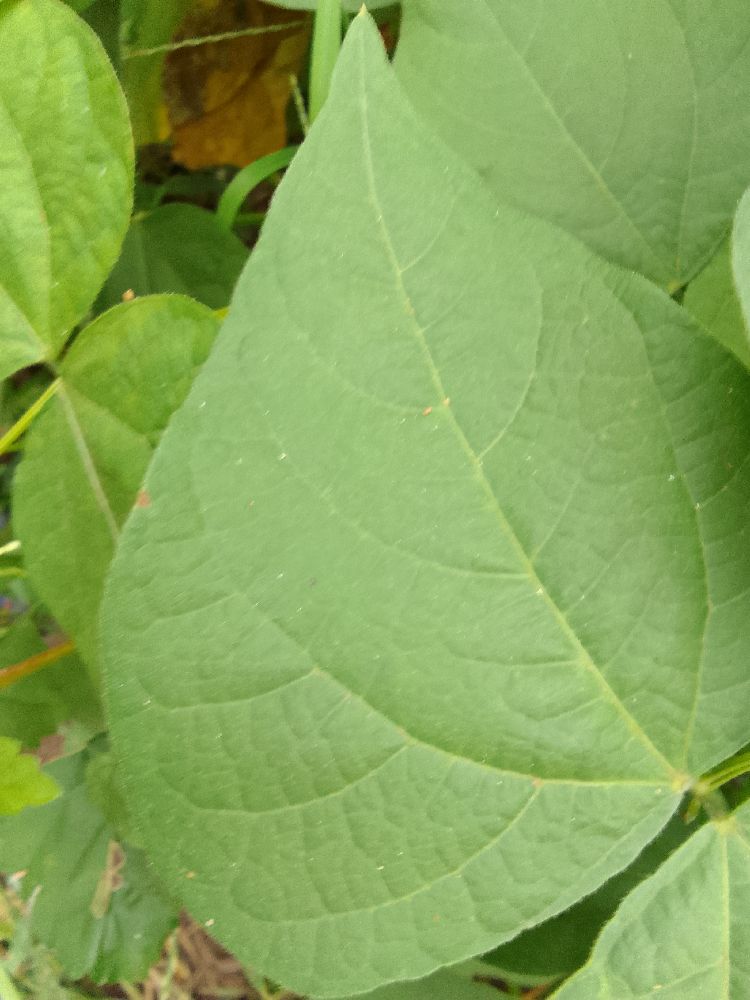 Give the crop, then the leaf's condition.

common bean, healthy
